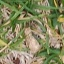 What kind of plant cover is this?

grass
